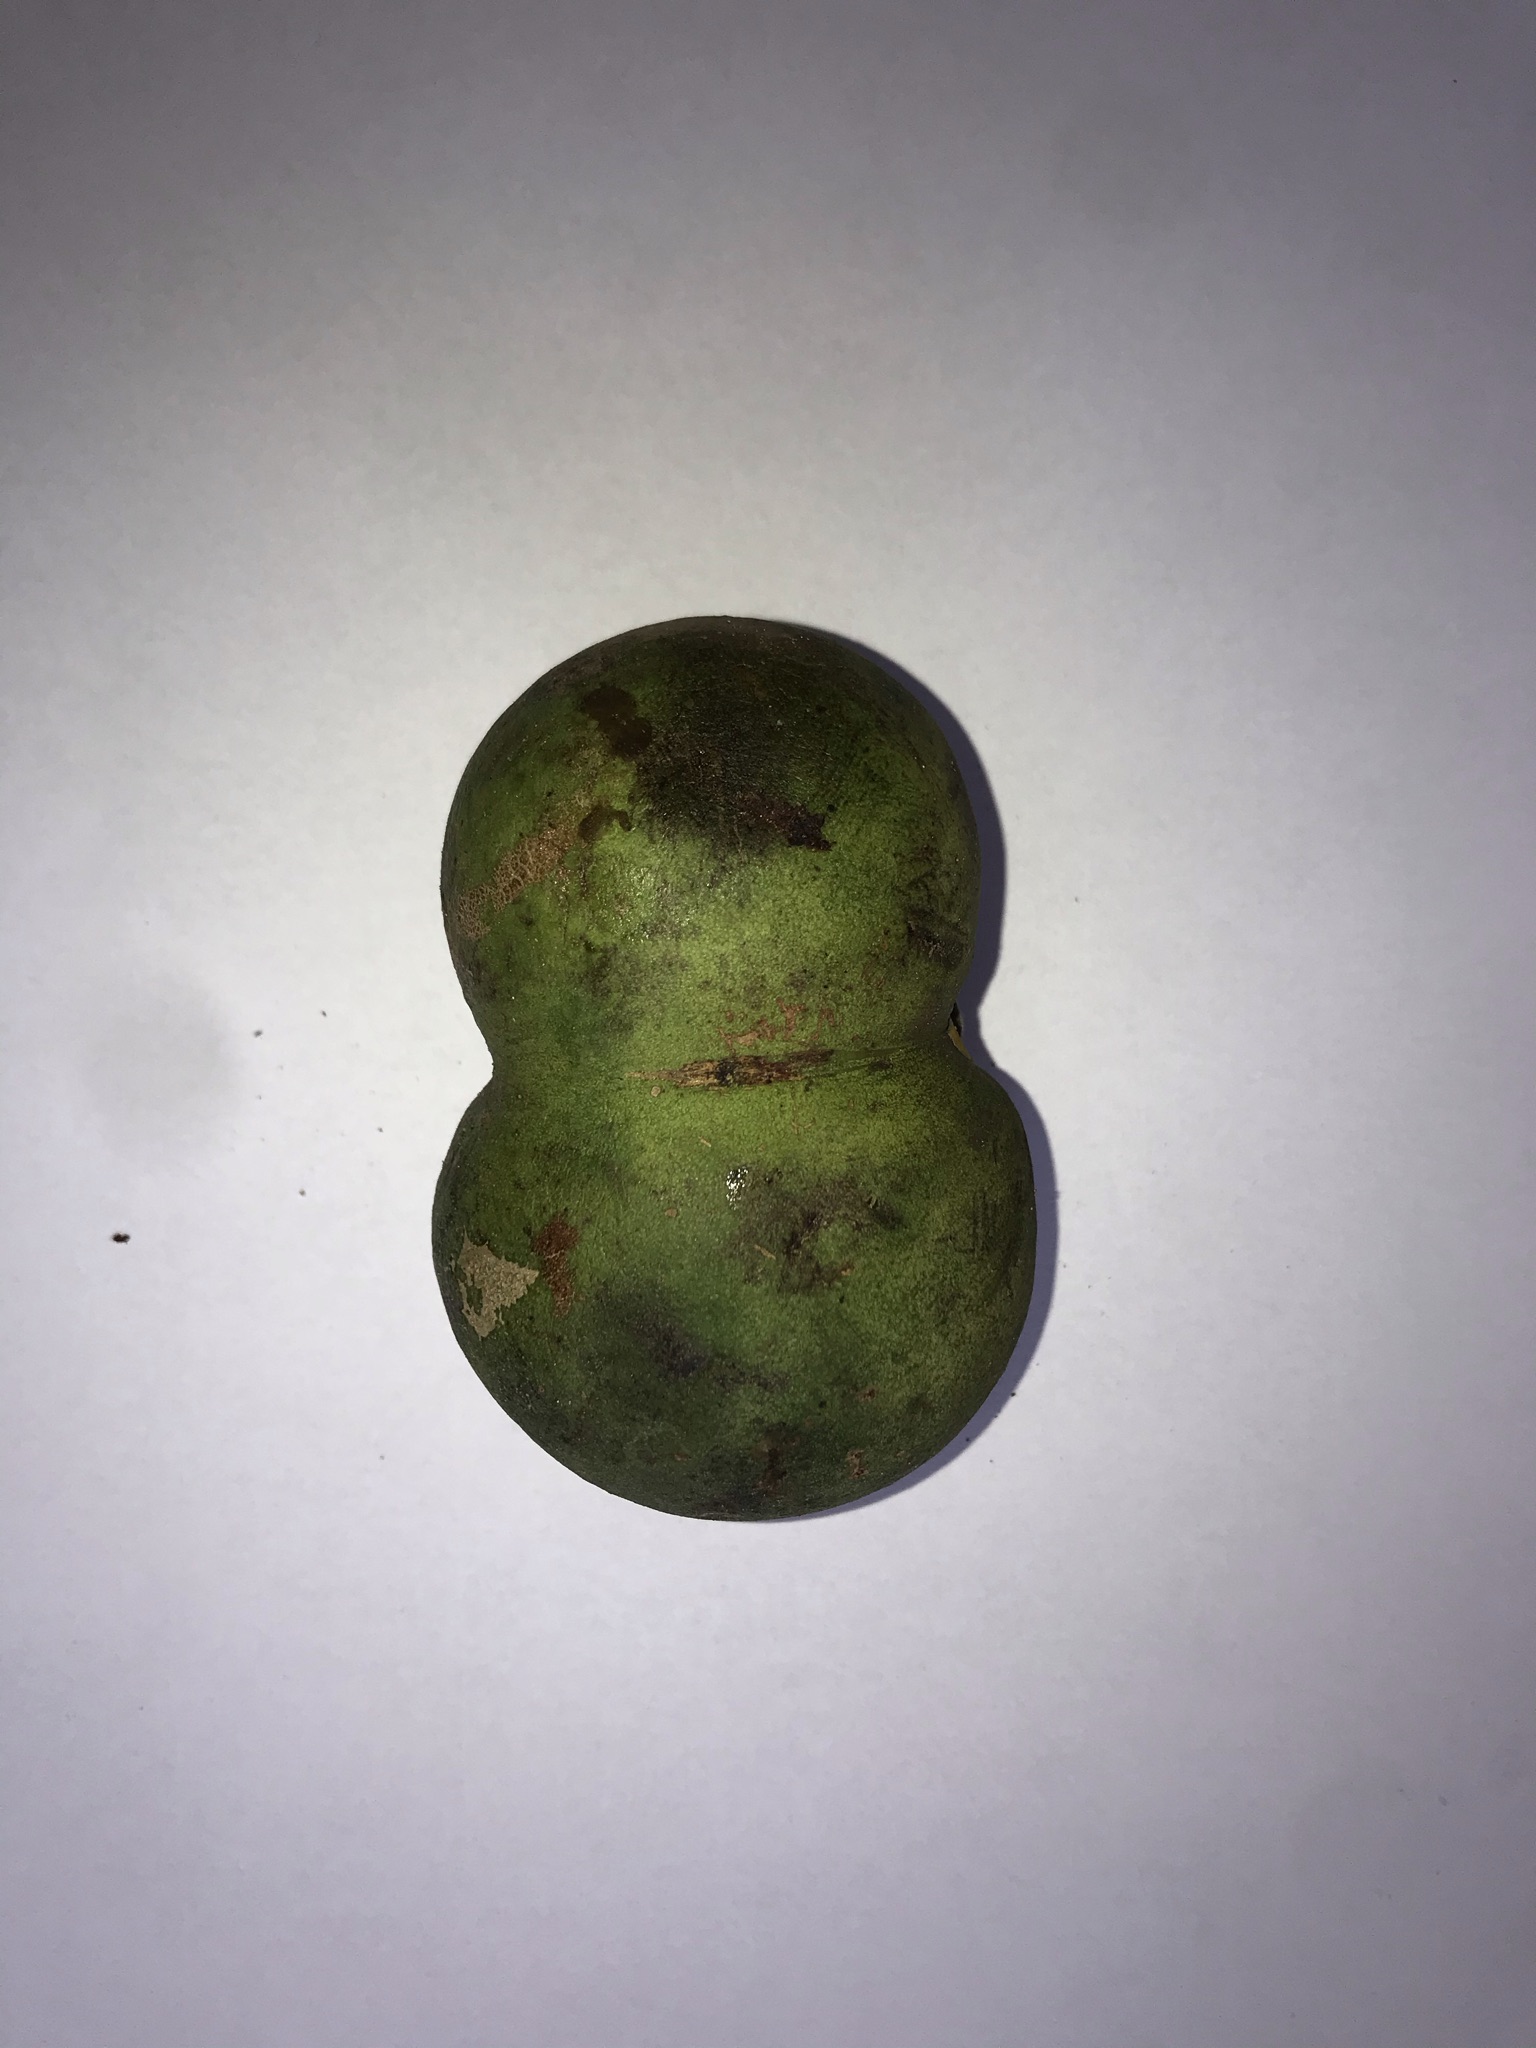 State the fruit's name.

pequi
